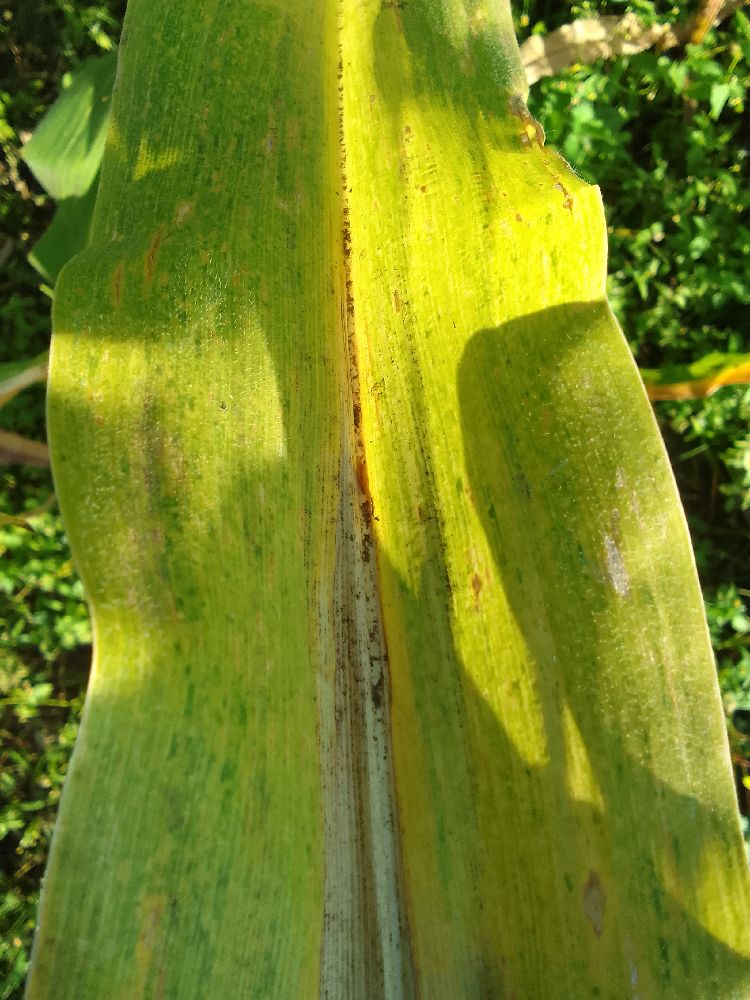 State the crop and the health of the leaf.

maize, maize lethal necrosis
